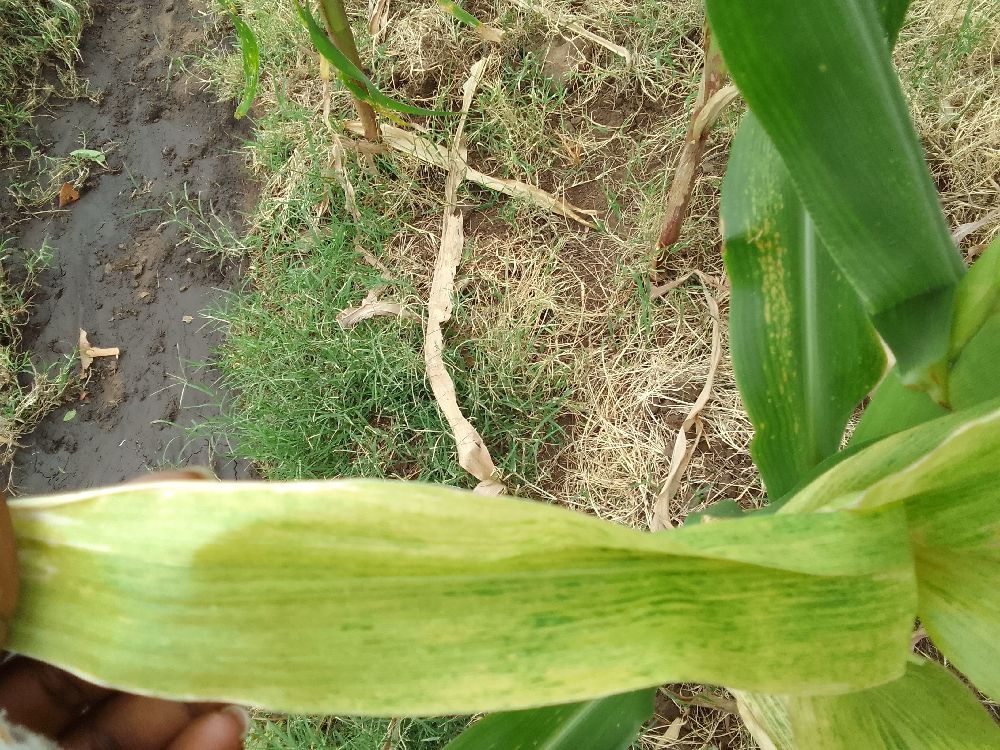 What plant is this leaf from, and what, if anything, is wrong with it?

maize, maize lethal necrosis
